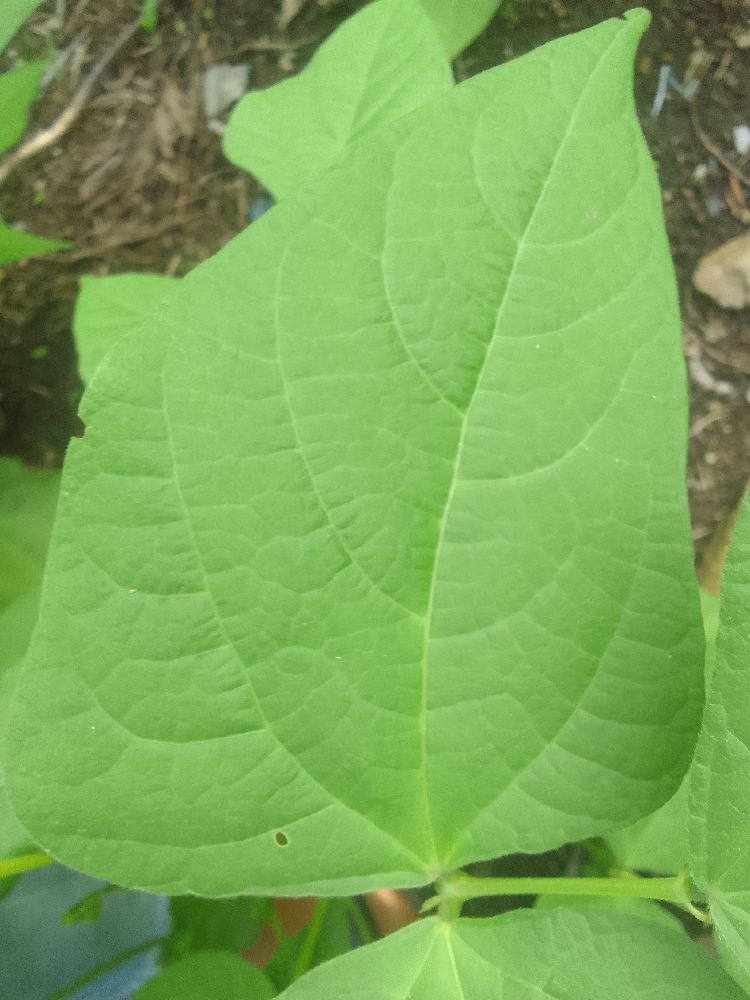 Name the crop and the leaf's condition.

common bean, healthy
